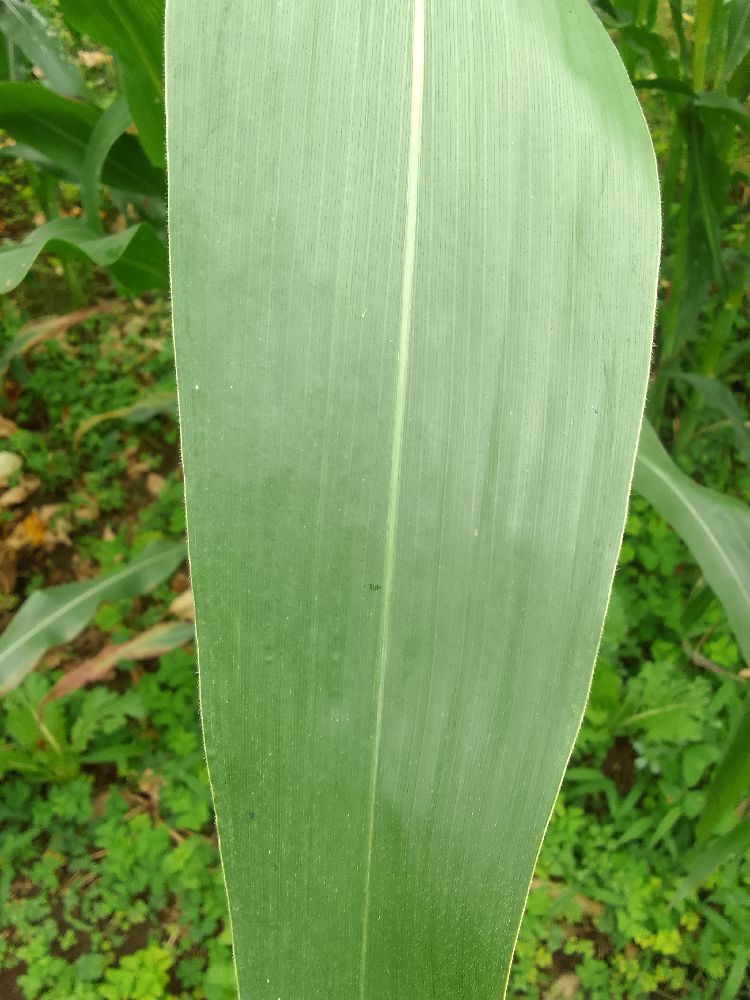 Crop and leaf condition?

maize, healthy
